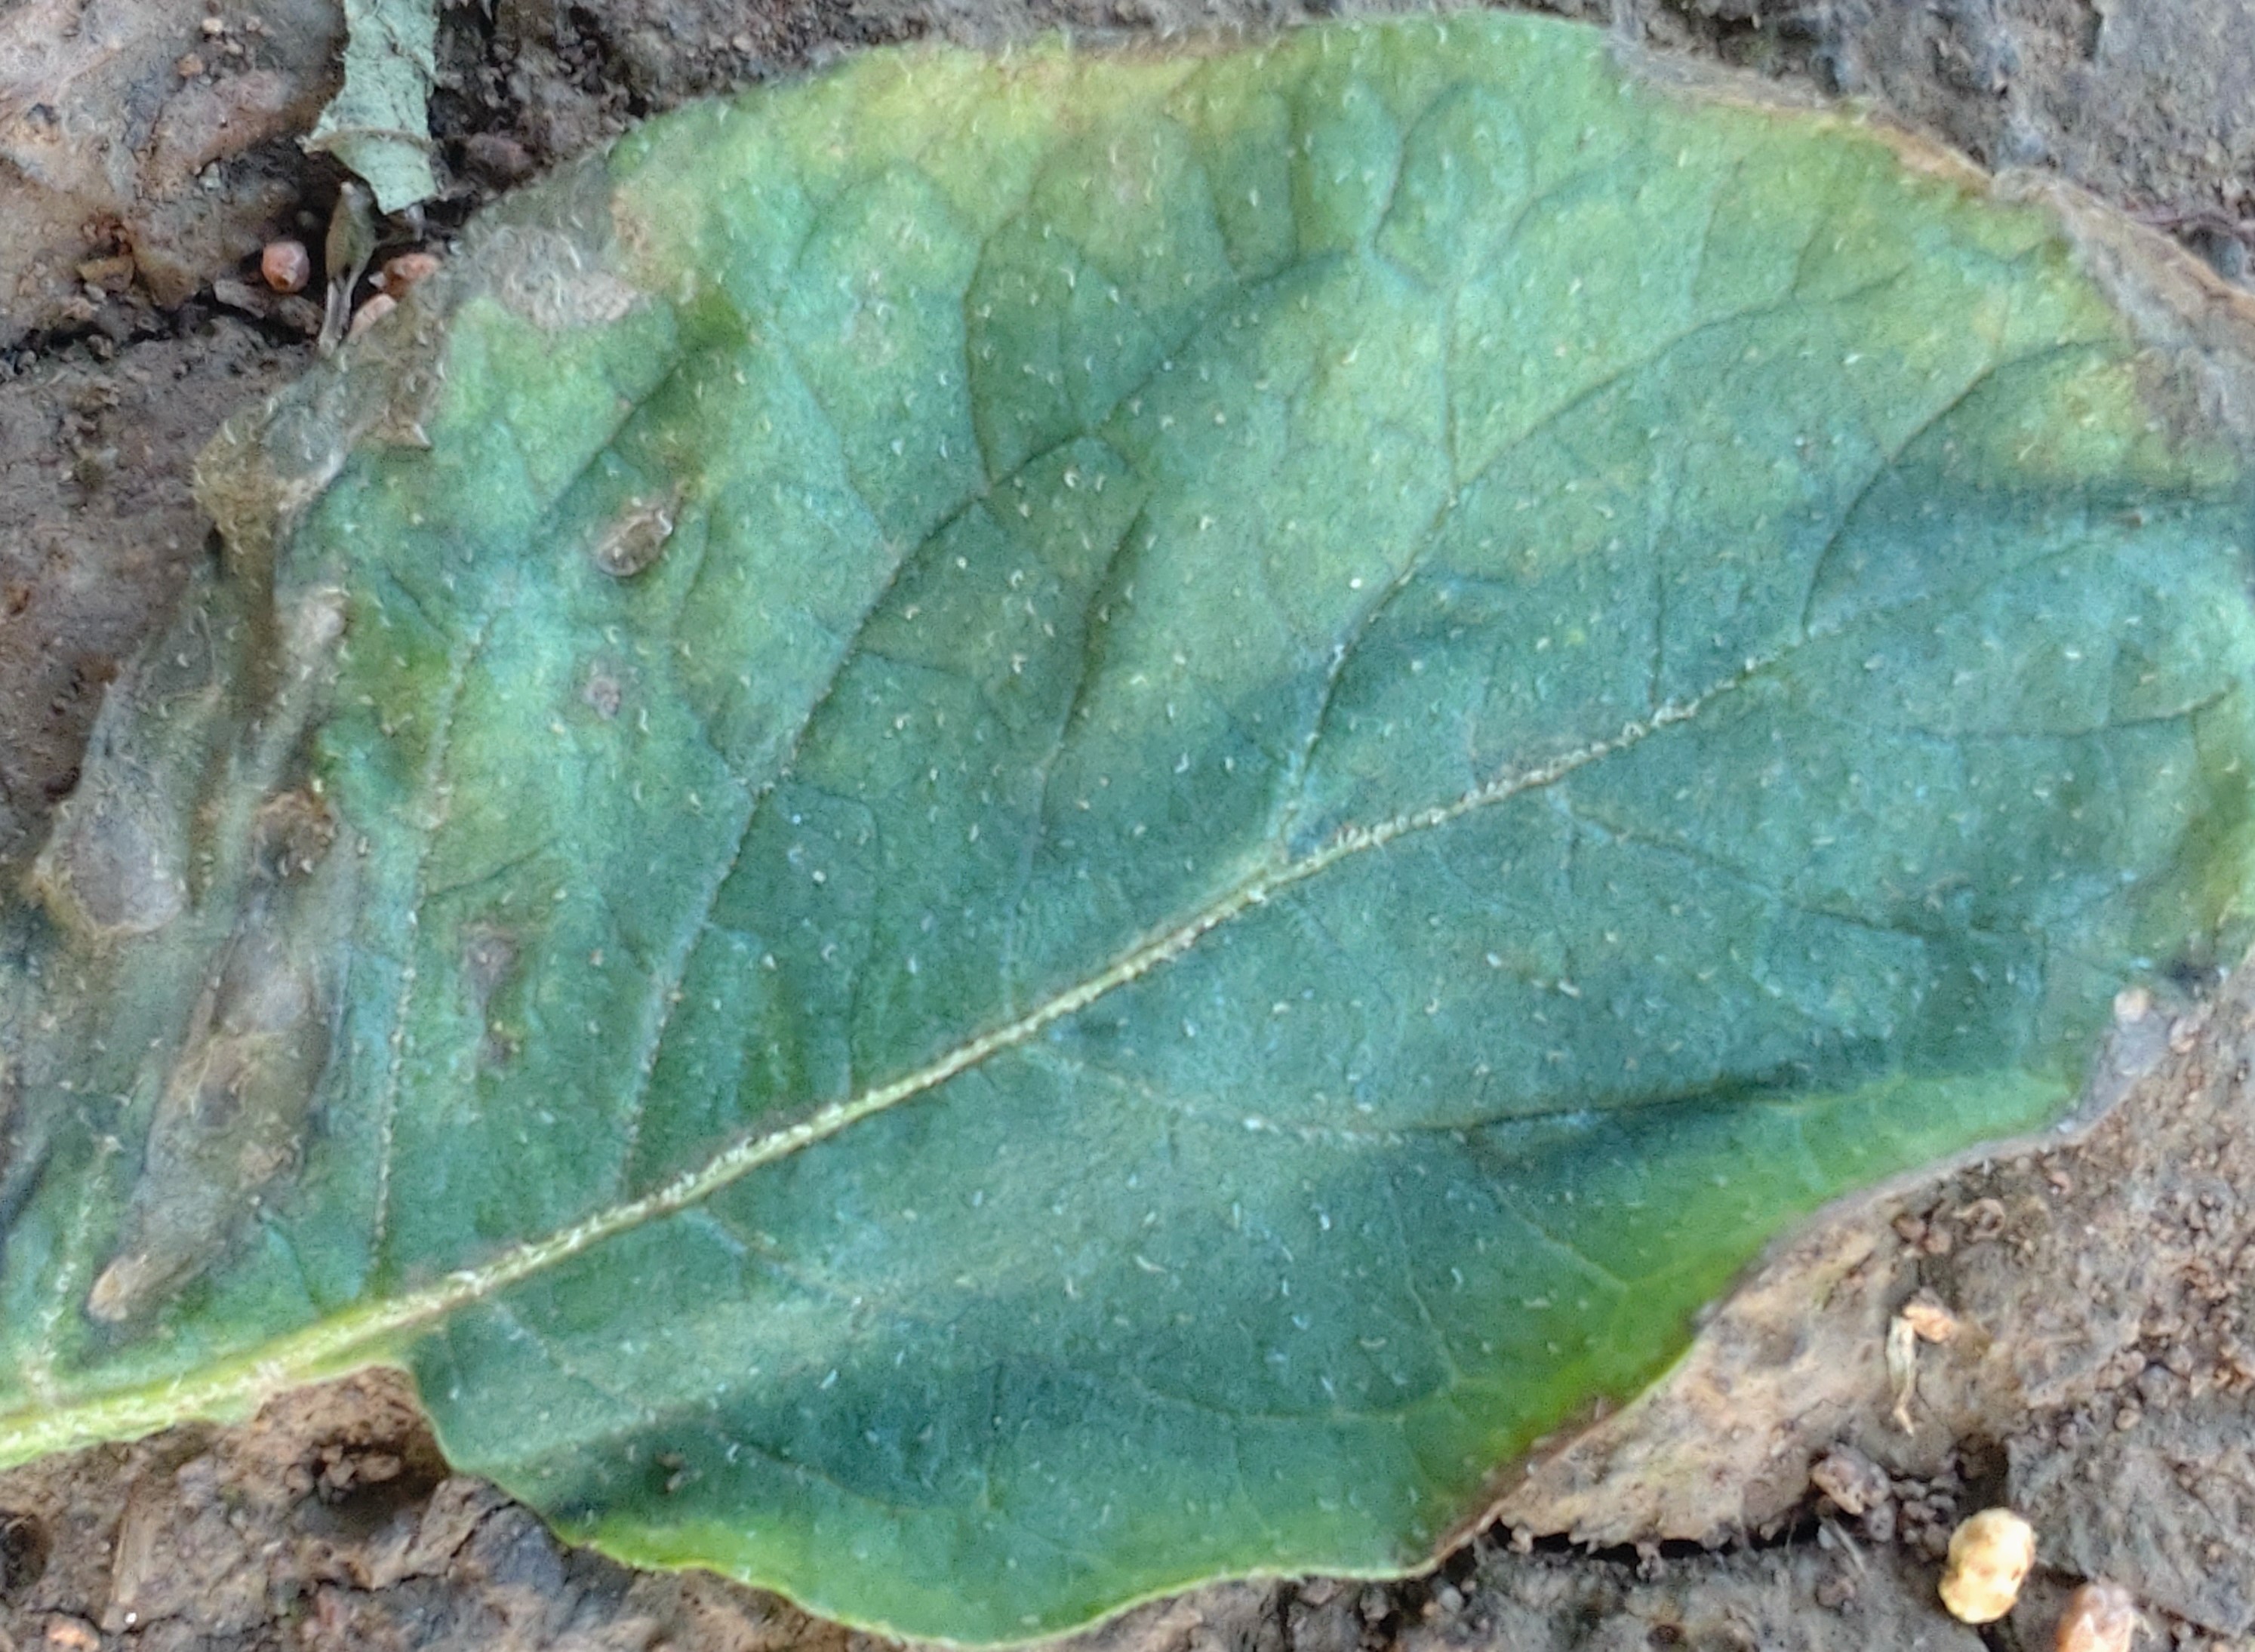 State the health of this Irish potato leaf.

early blight
